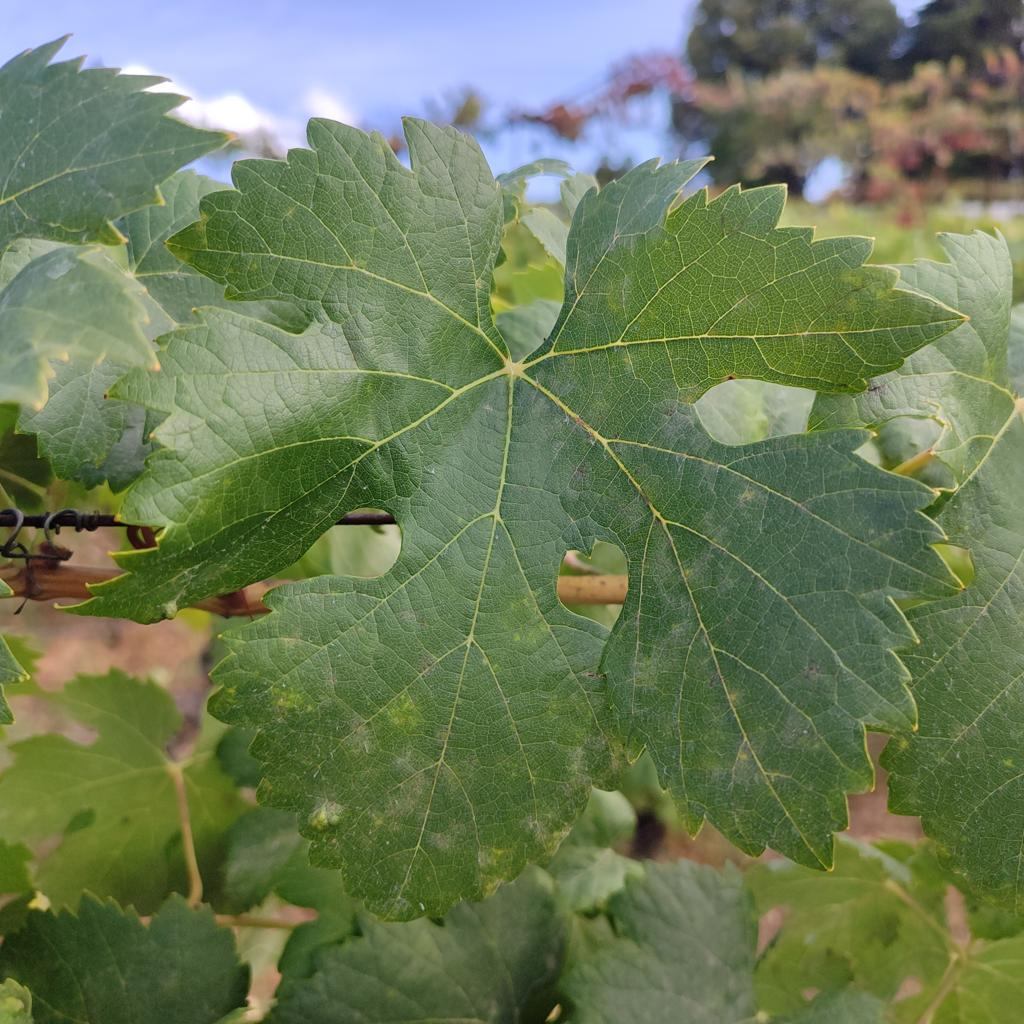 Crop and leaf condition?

grapevine, powdery mildew
